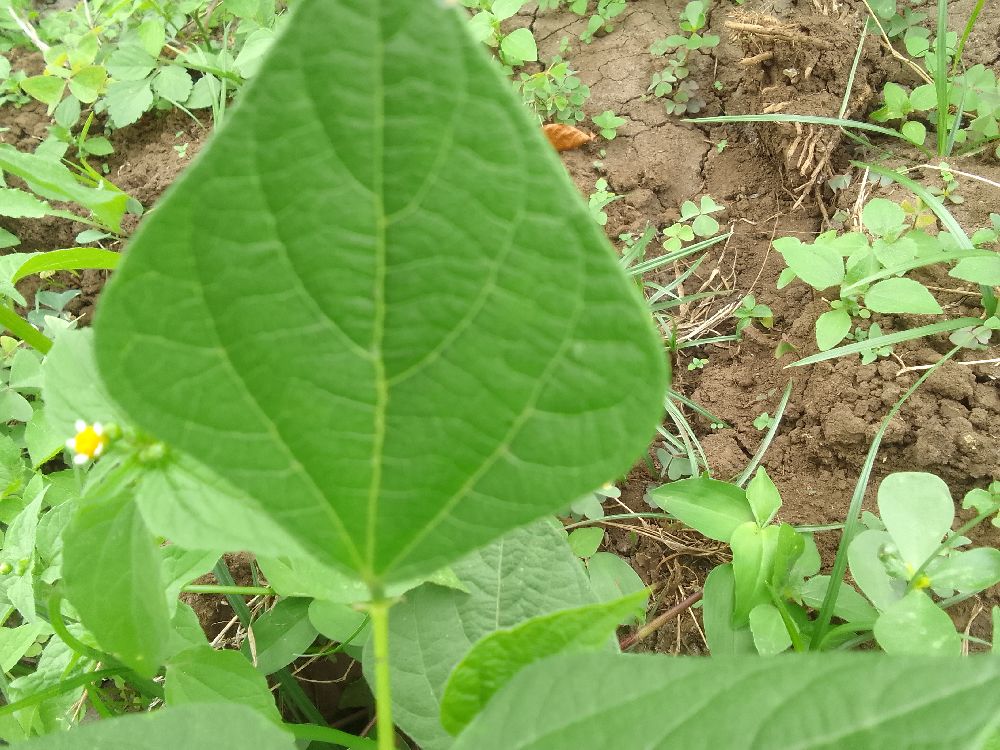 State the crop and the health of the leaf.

common bean, healthy
